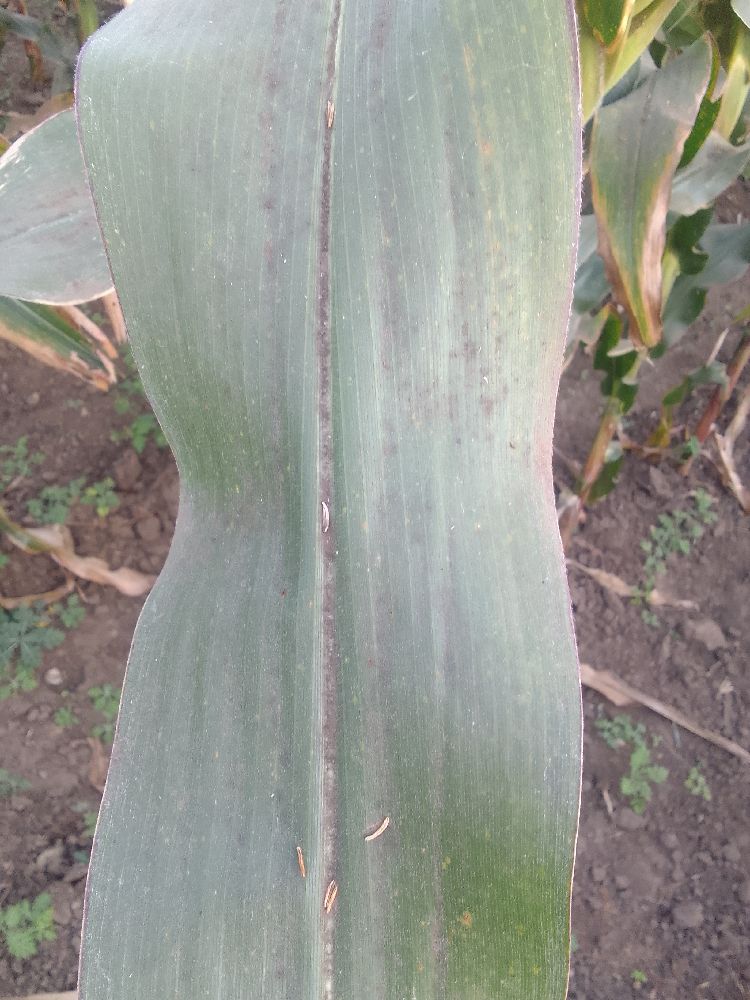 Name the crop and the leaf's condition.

maize, healthy
